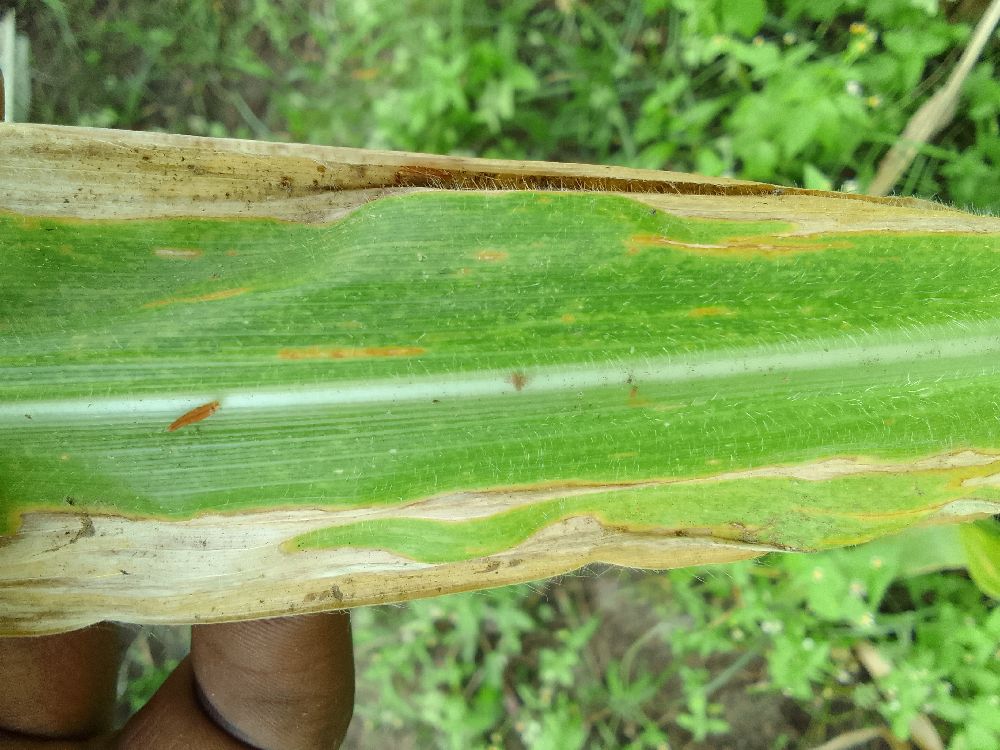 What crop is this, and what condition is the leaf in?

maize, maize lethal necrosis
